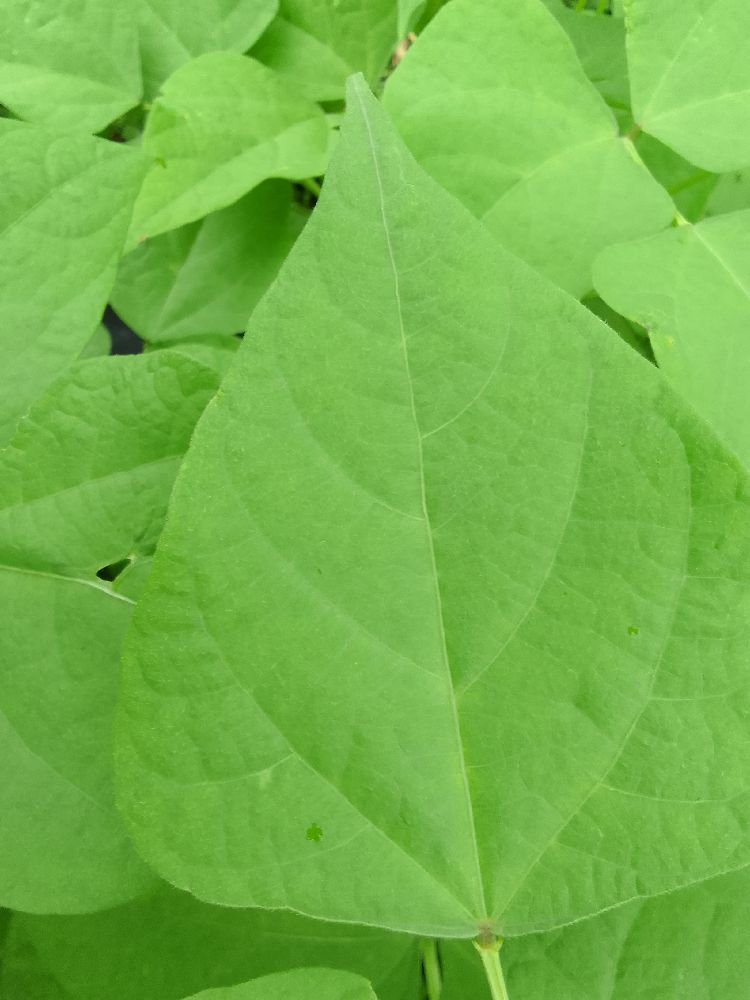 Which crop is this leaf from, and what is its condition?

maize, healthy
